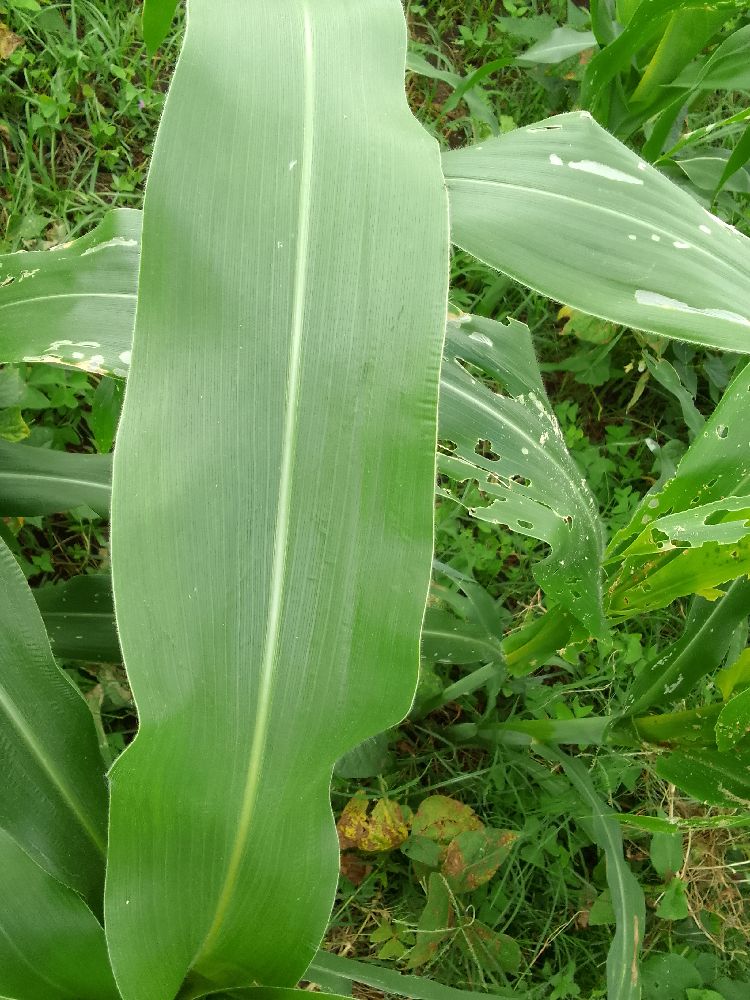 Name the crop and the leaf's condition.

maize, healthy
